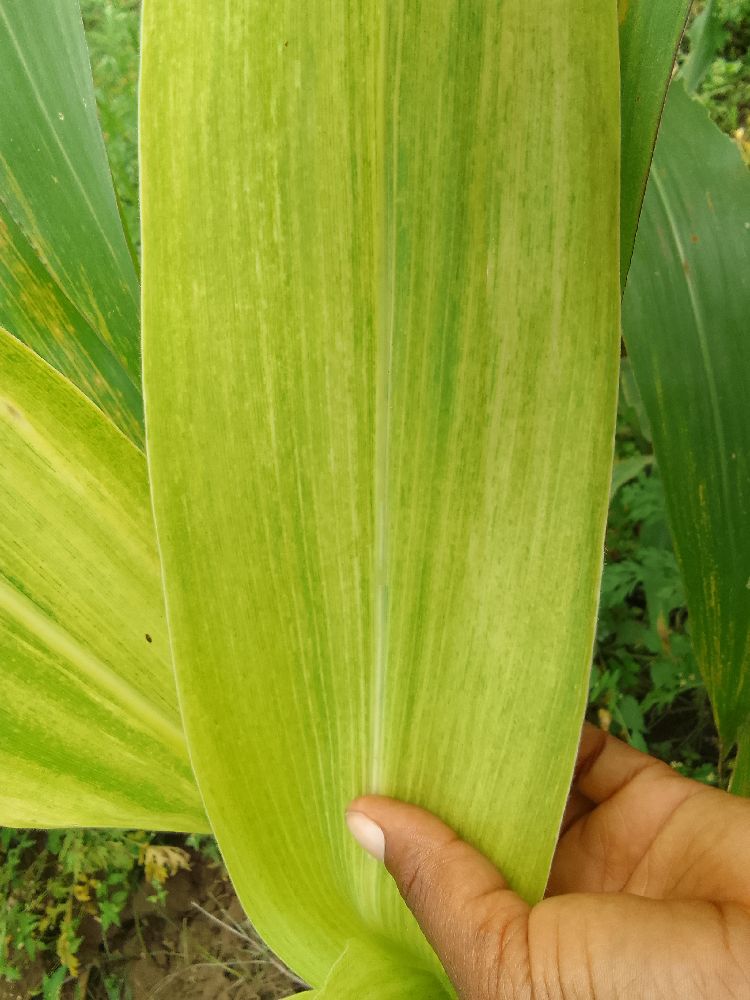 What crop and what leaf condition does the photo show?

maize, maize lethal necrosis
